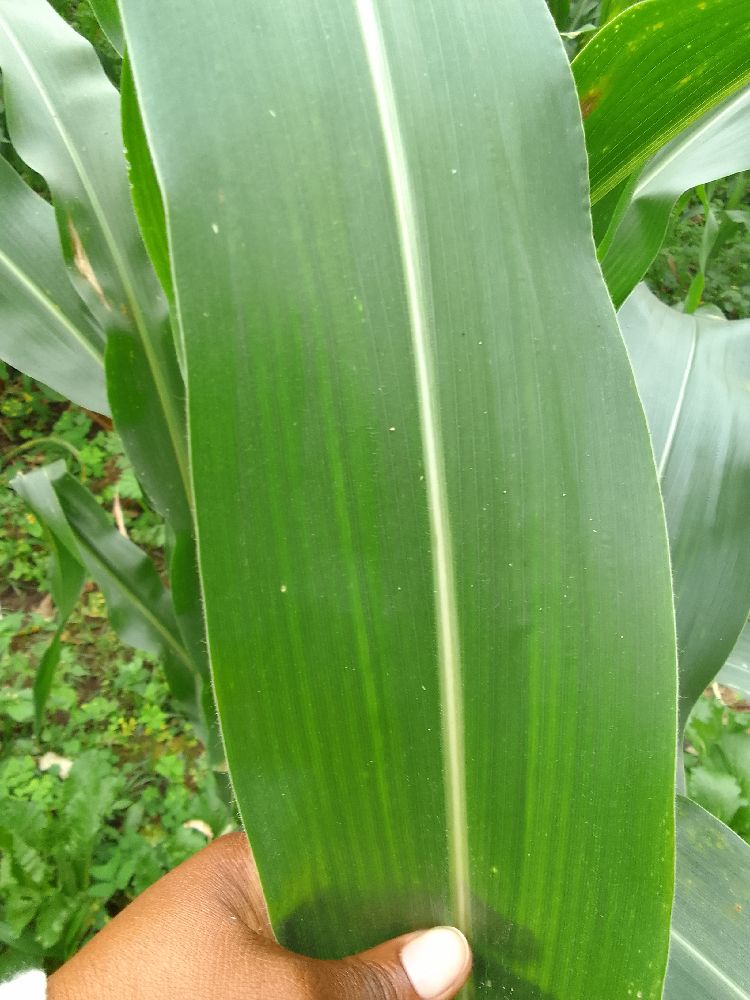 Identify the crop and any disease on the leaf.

maize, healthy
